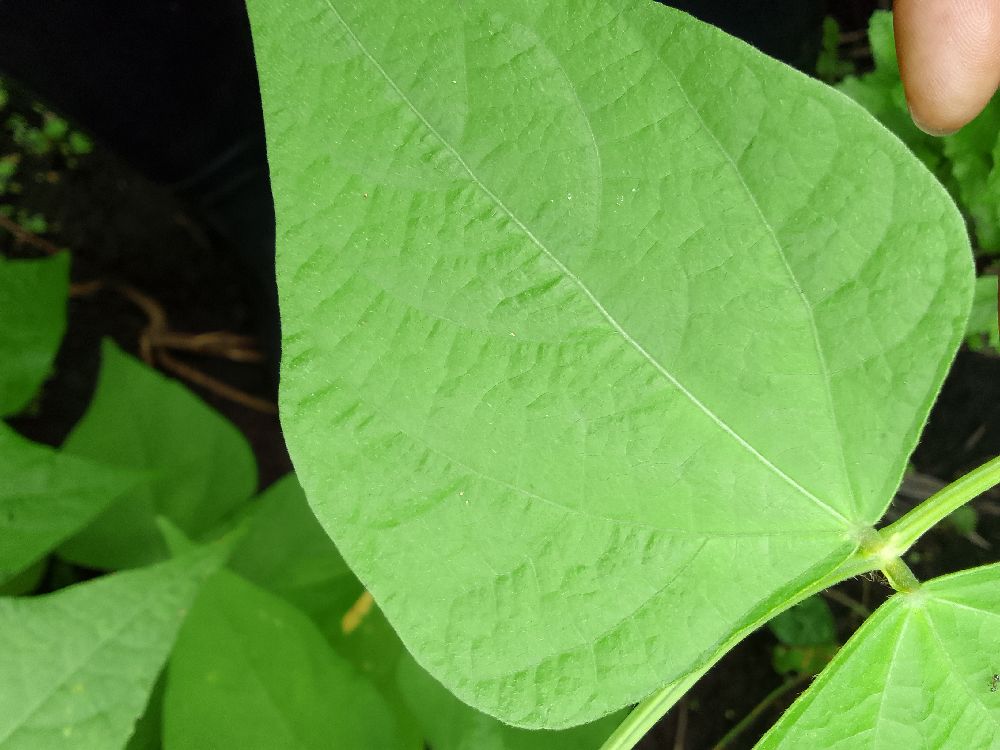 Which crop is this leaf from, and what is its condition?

common bean, healthy
